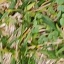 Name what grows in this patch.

unstructured weed
